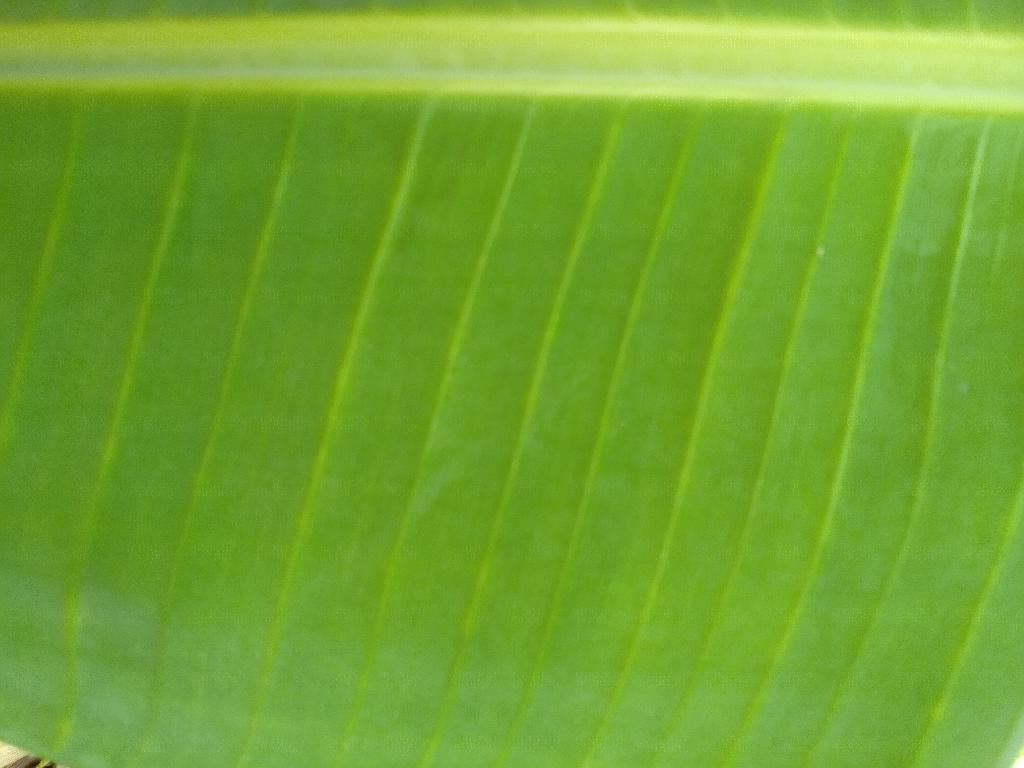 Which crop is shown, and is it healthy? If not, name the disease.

banana, healthy
